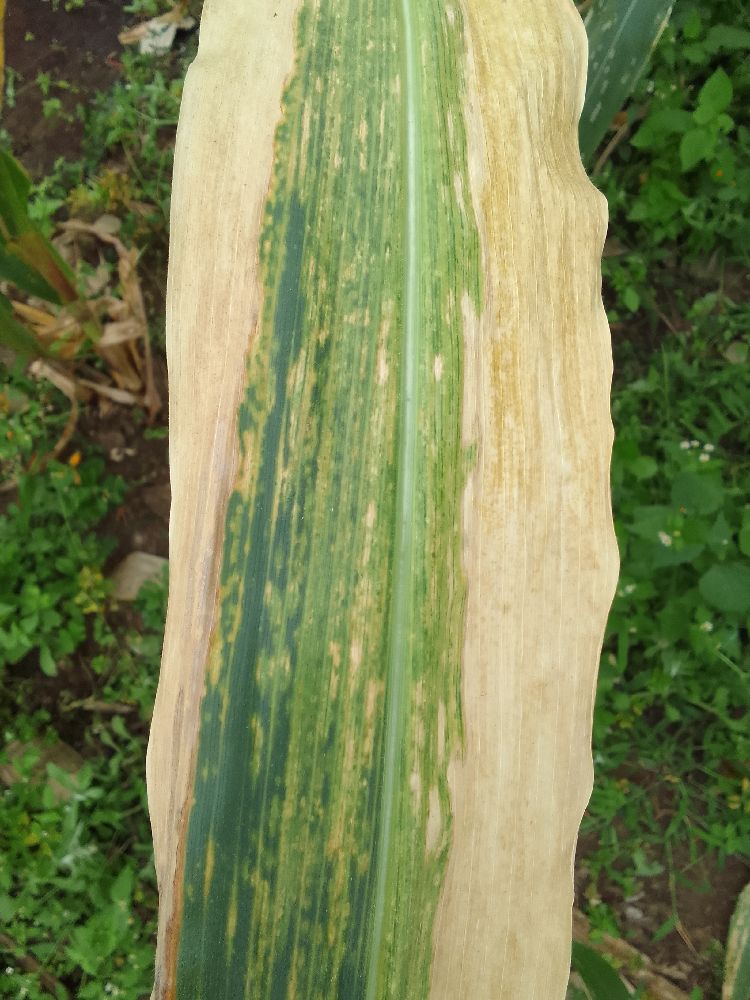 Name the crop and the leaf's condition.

maize, maize lethal necrosis
